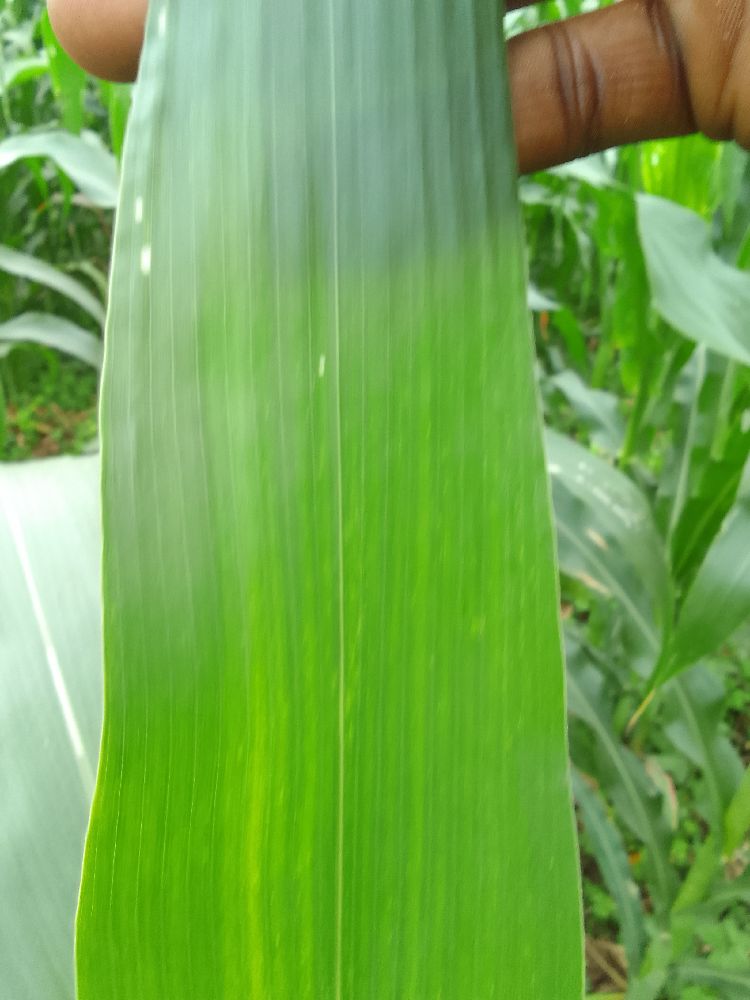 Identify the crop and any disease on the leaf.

maize, healthy
